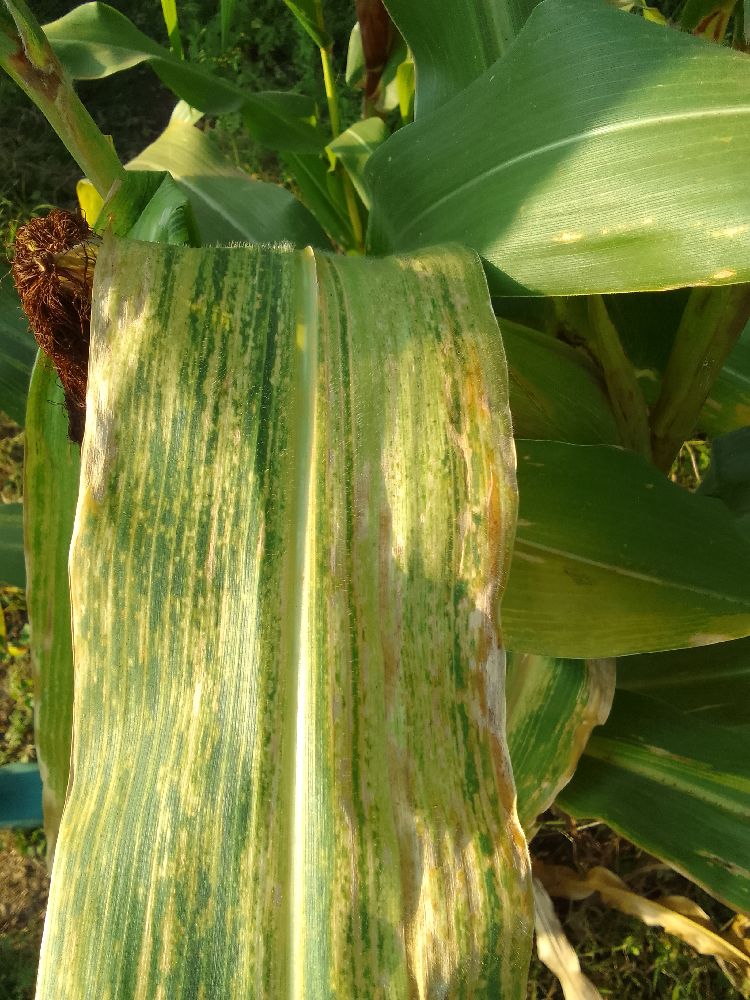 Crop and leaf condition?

maize, maize lethal necrosis
